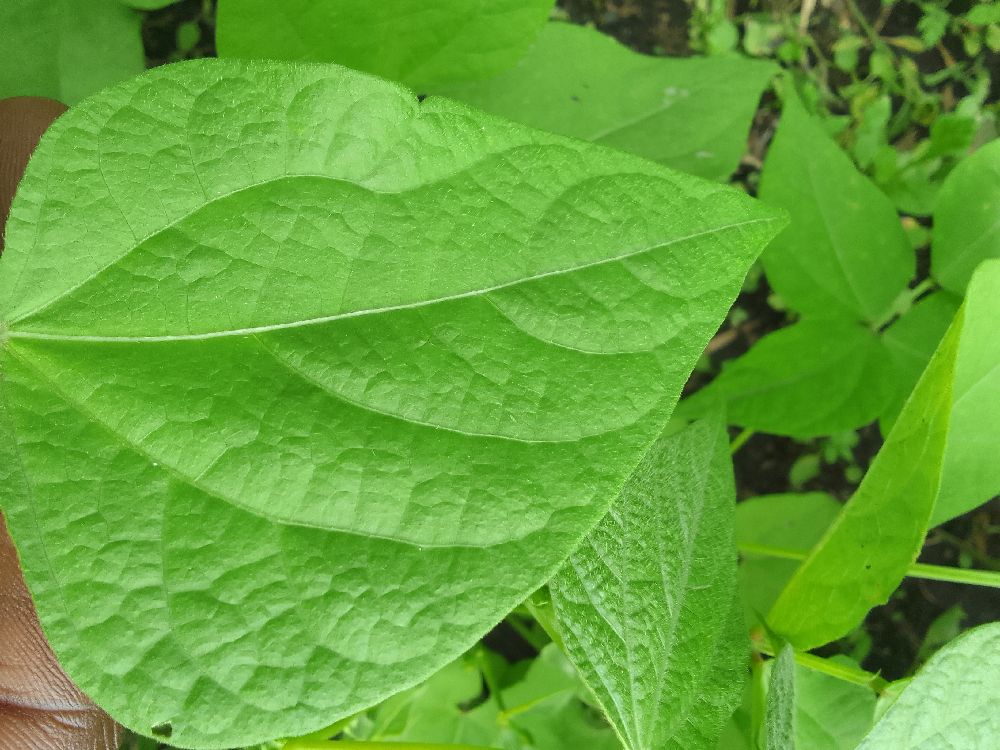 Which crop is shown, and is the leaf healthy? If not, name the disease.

common bean, healthy
